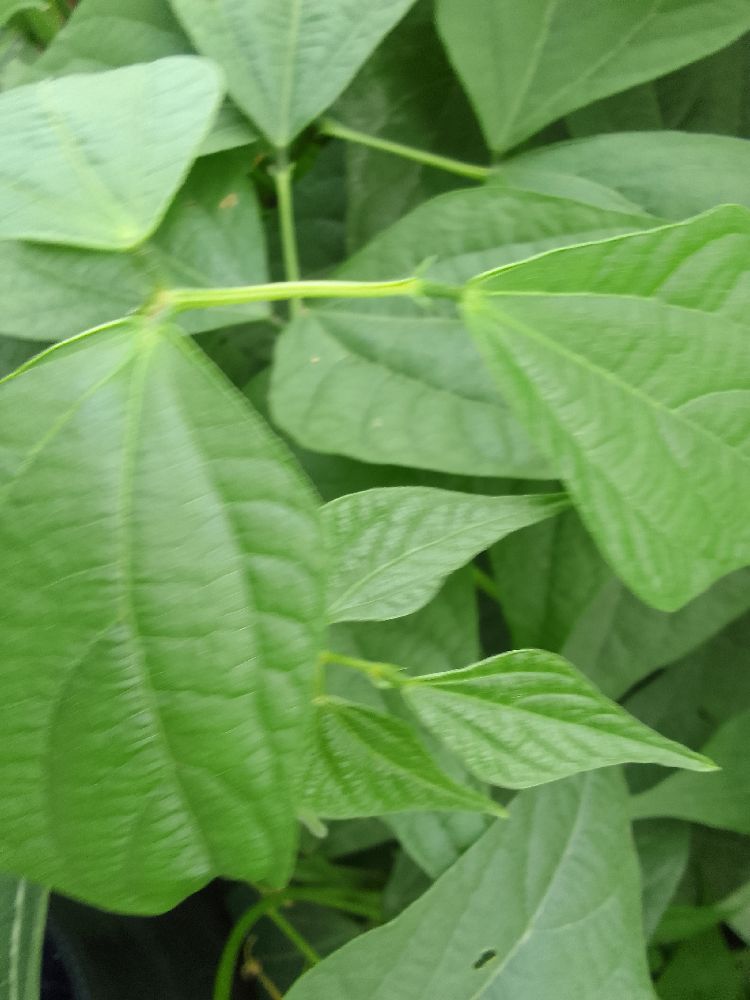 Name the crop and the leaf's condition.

common bean, healthy
